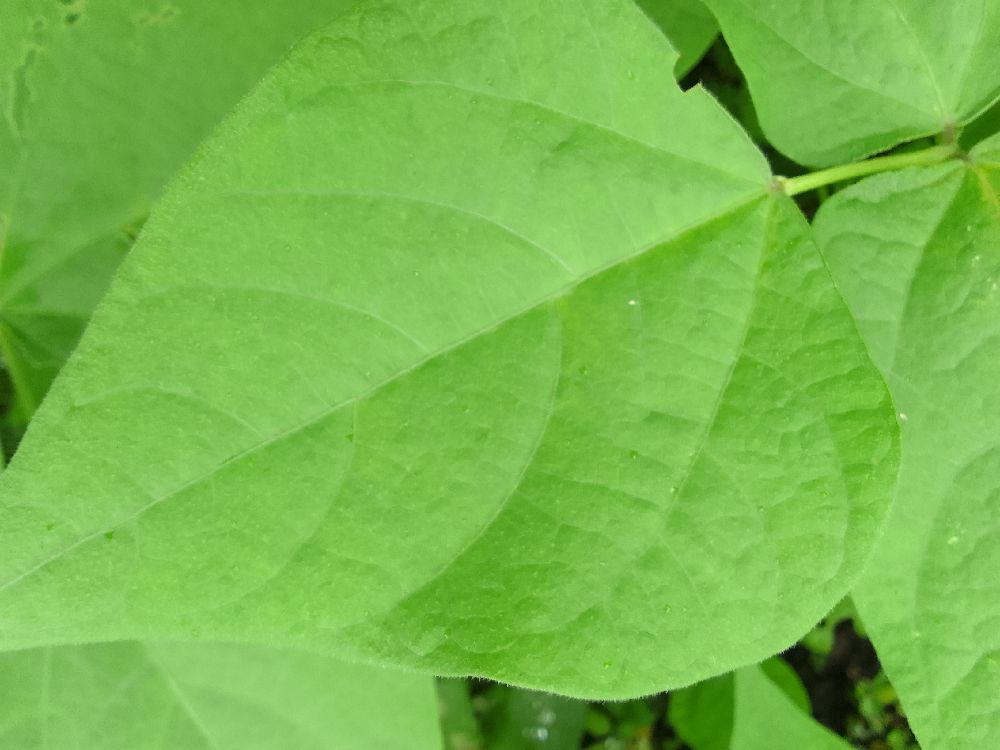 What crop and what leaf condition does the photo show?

common bean, healthy
